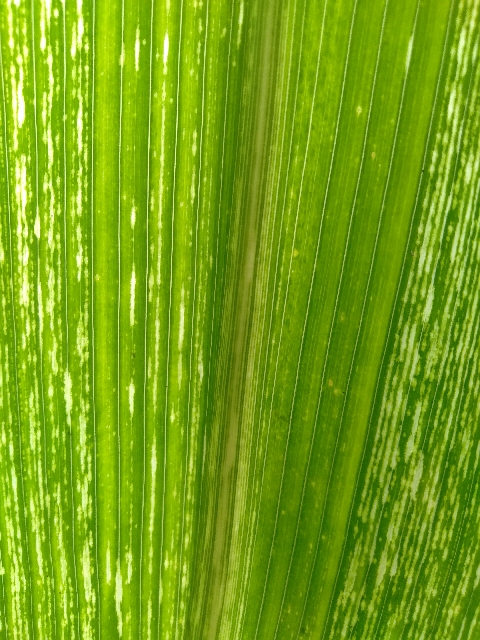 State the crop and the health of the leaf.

maize, maize streak virus
